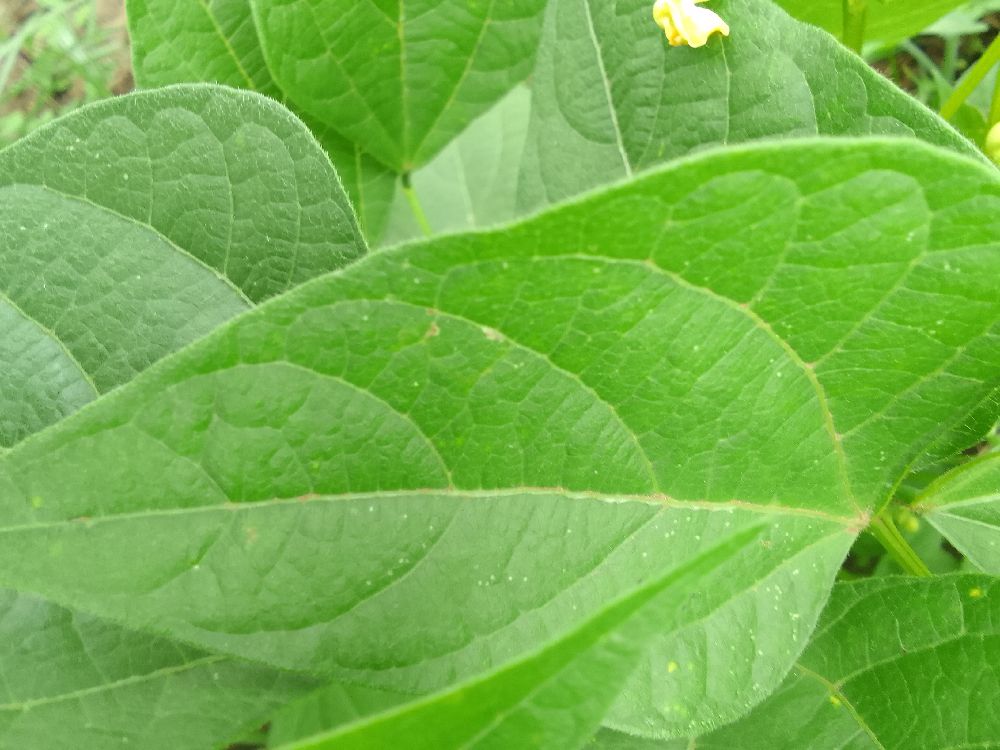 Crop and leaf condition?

common bean, healthy
